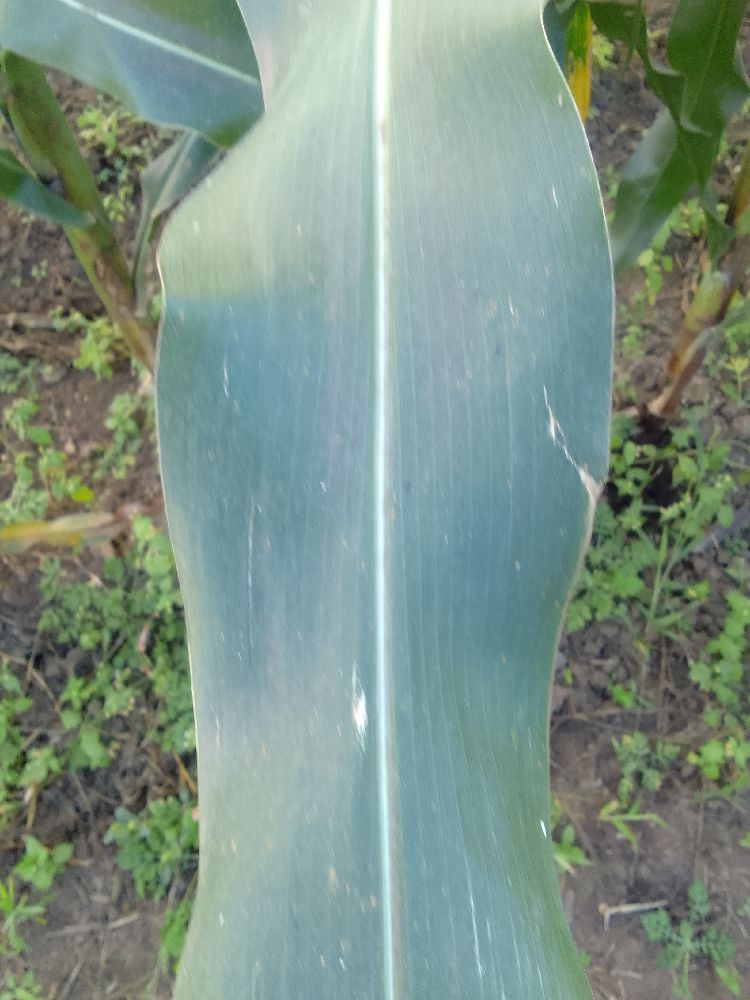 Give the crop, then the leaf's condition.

maize, healthy
